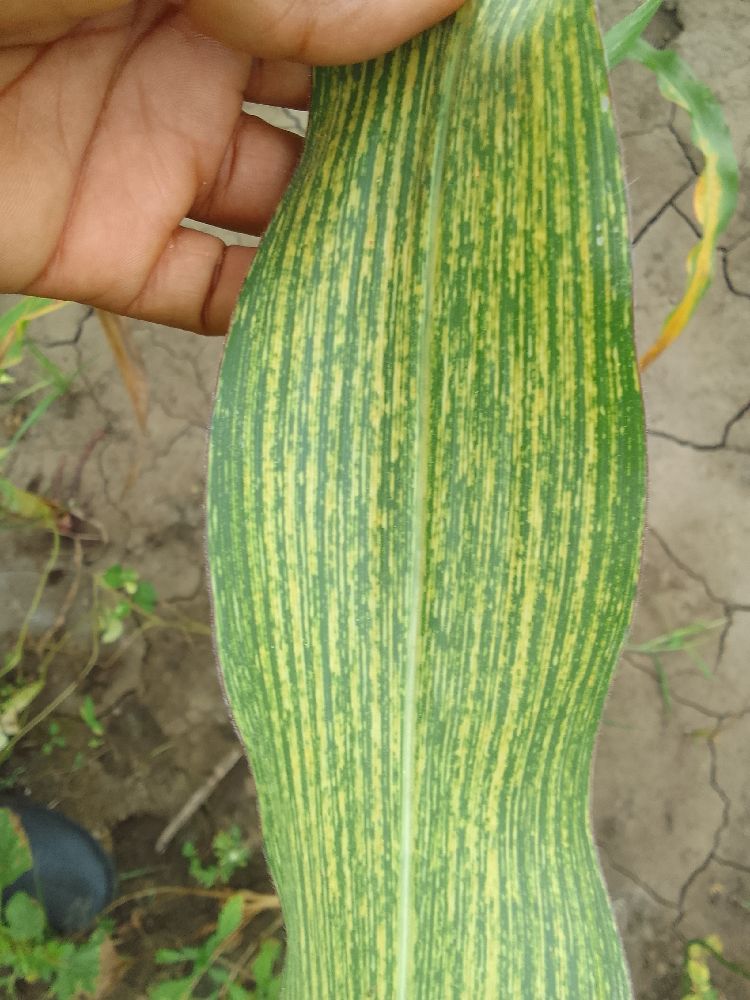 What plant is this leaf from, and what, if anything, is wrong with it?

maize, maize streak virus
